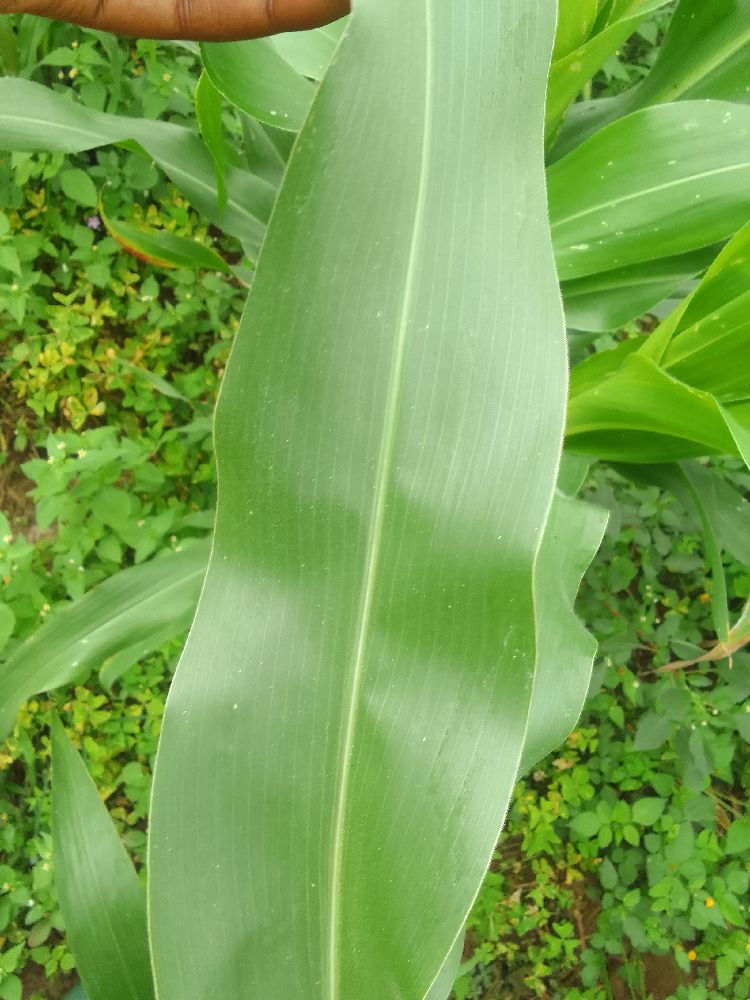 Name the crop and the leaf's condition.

maize, healthy
